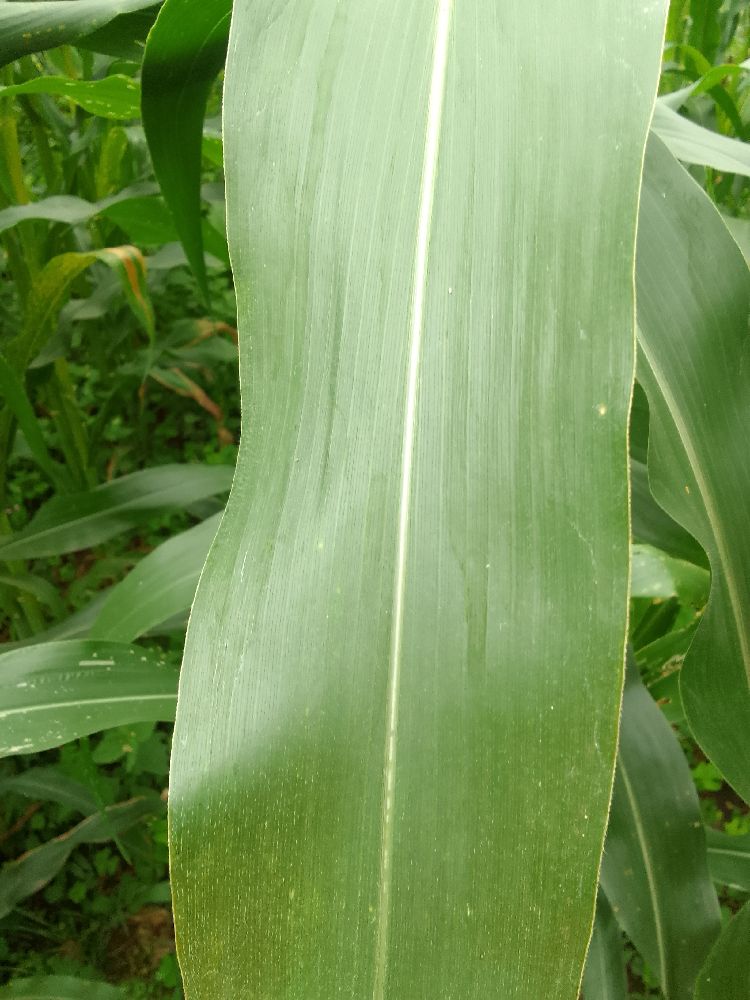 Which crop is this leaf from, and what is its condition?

maize, healthy
